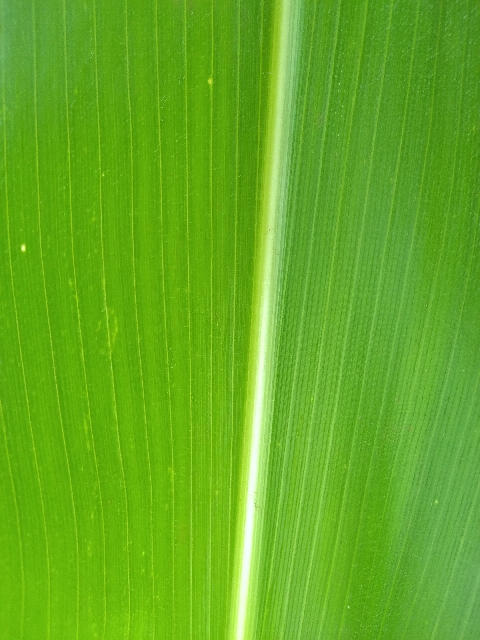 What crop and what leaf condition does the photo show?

maize, healthy
